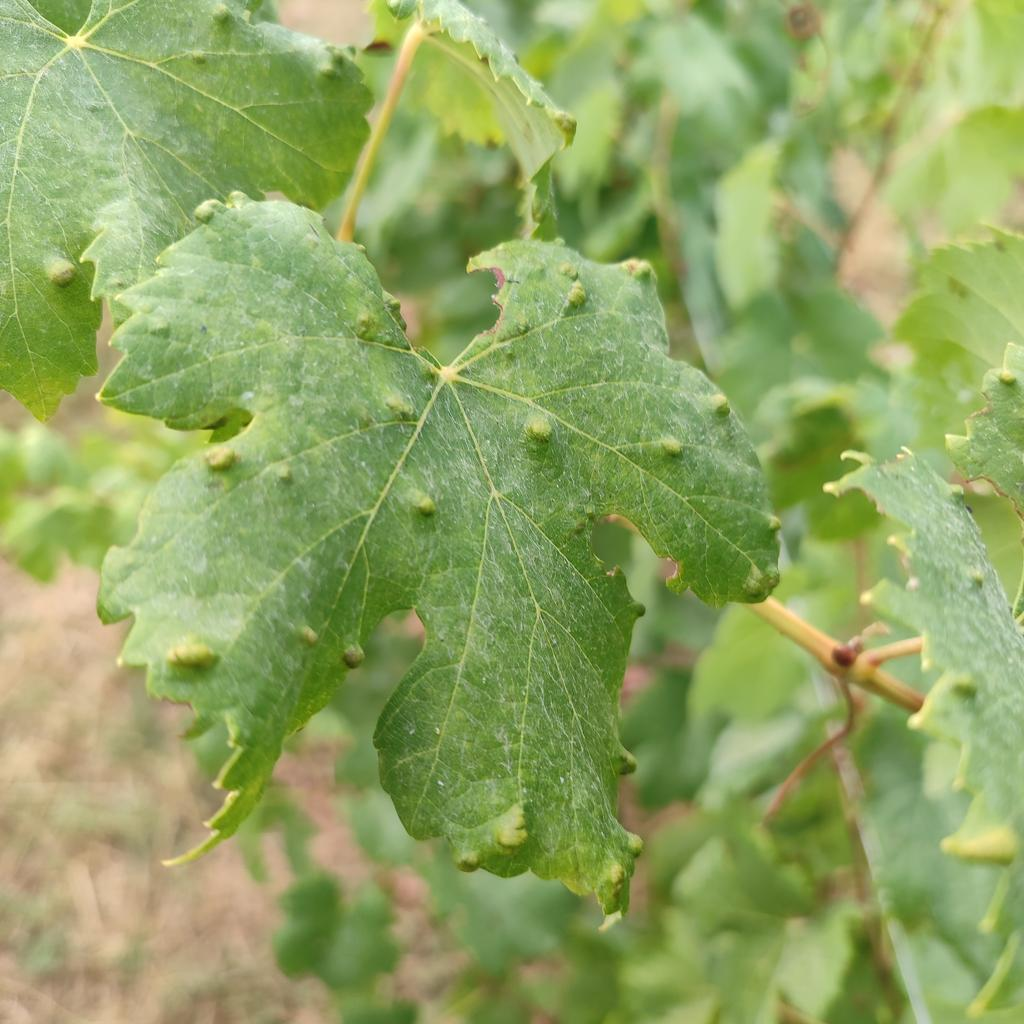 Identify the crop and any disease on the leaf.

grapevine, erineum mite
